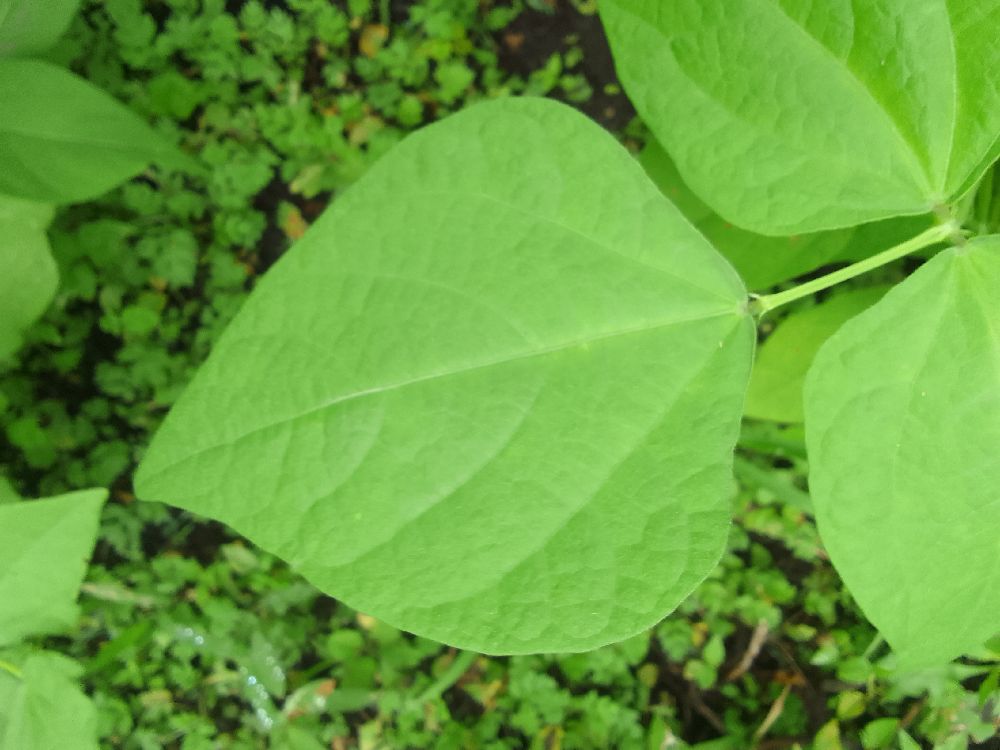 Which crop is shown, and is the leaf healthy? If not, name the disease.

common bean, healthy
